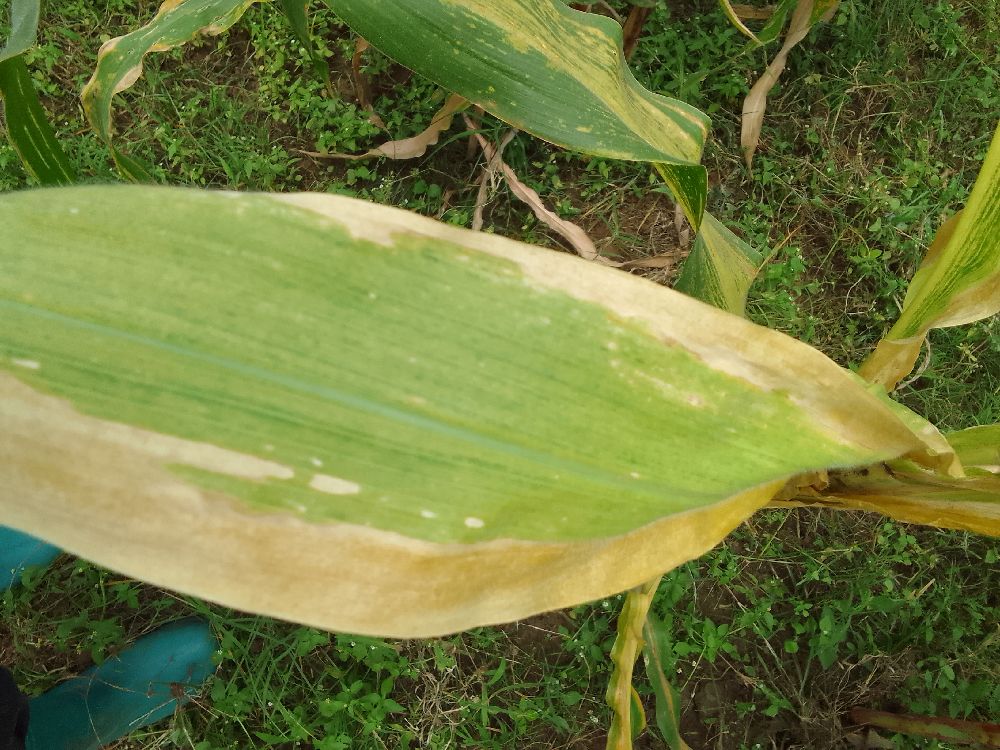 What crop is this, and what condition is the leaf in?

maize, maize lethal necrosis
